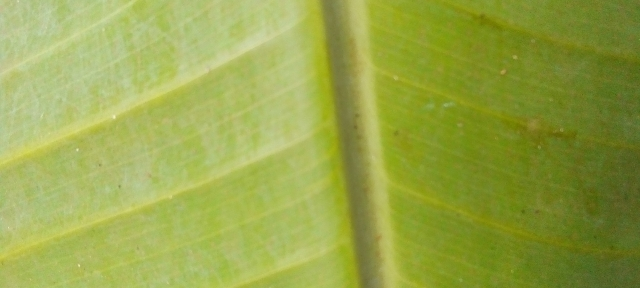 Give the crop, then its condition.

banana, healthy
